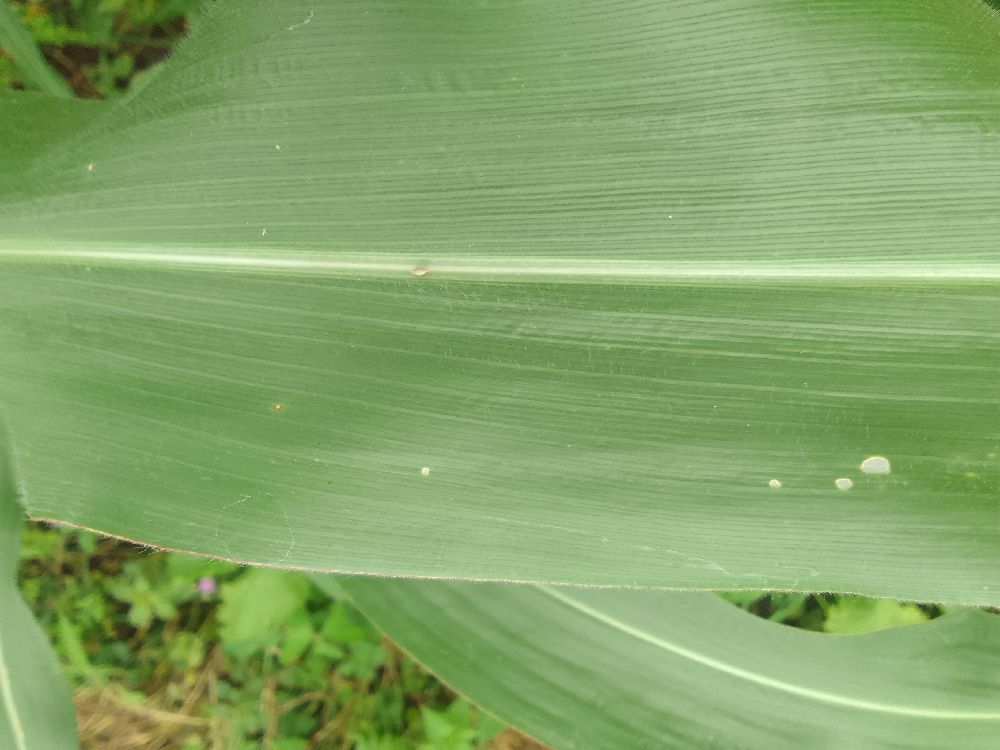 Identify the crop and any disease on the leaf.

maize, healthy
